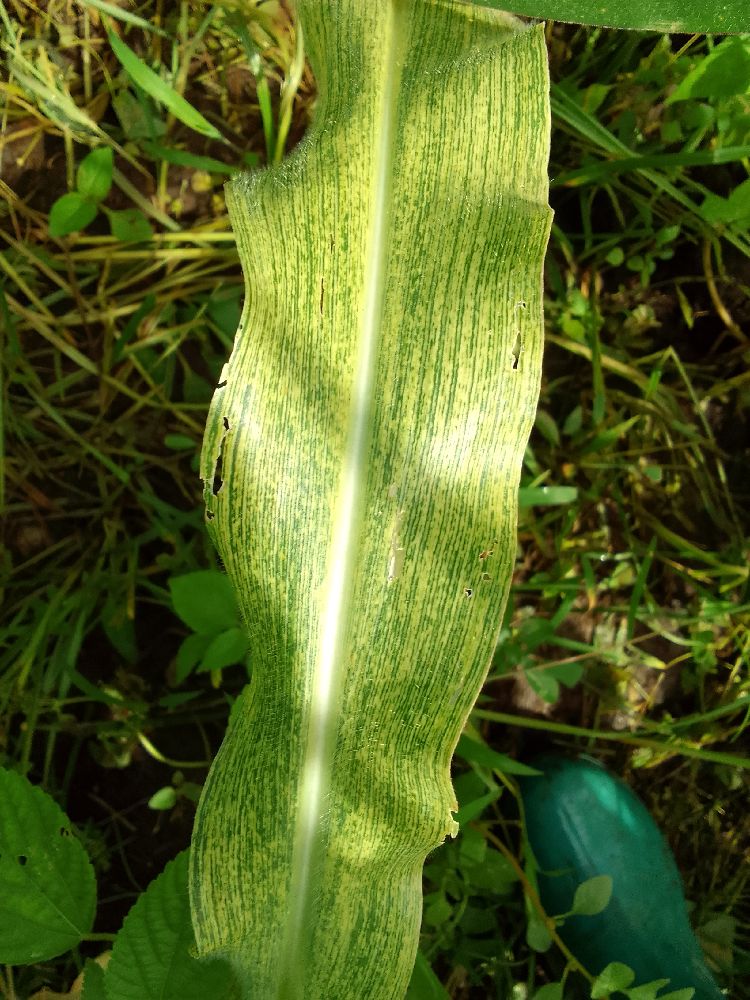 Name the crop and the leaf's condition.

maize, maize streak virus
